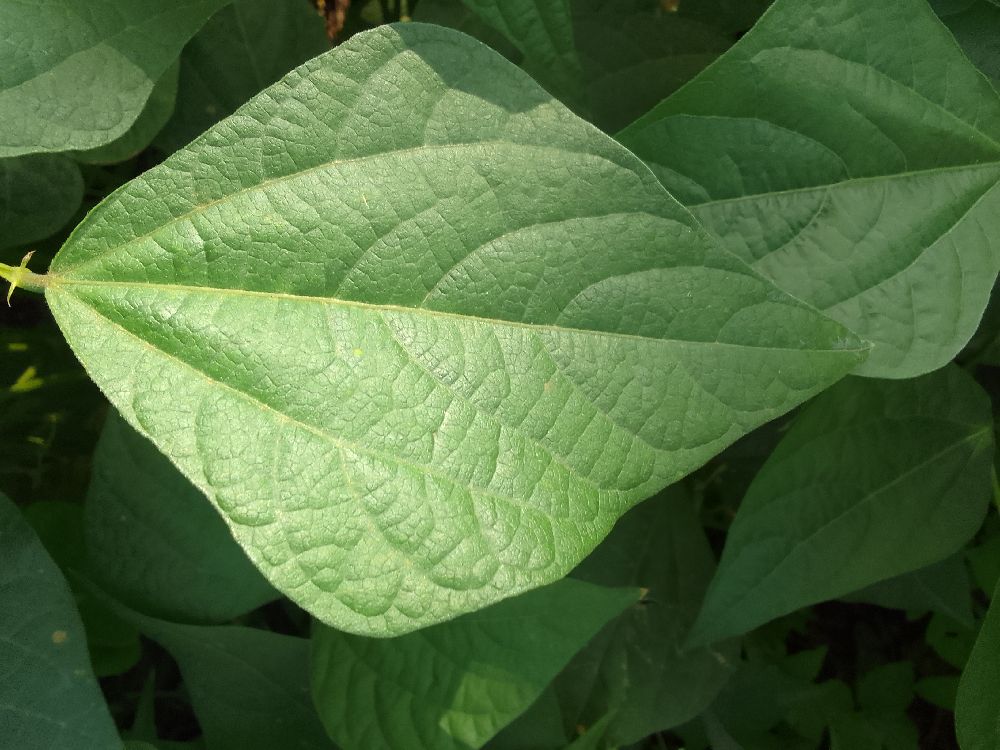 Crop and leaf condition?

common bean, healthy
